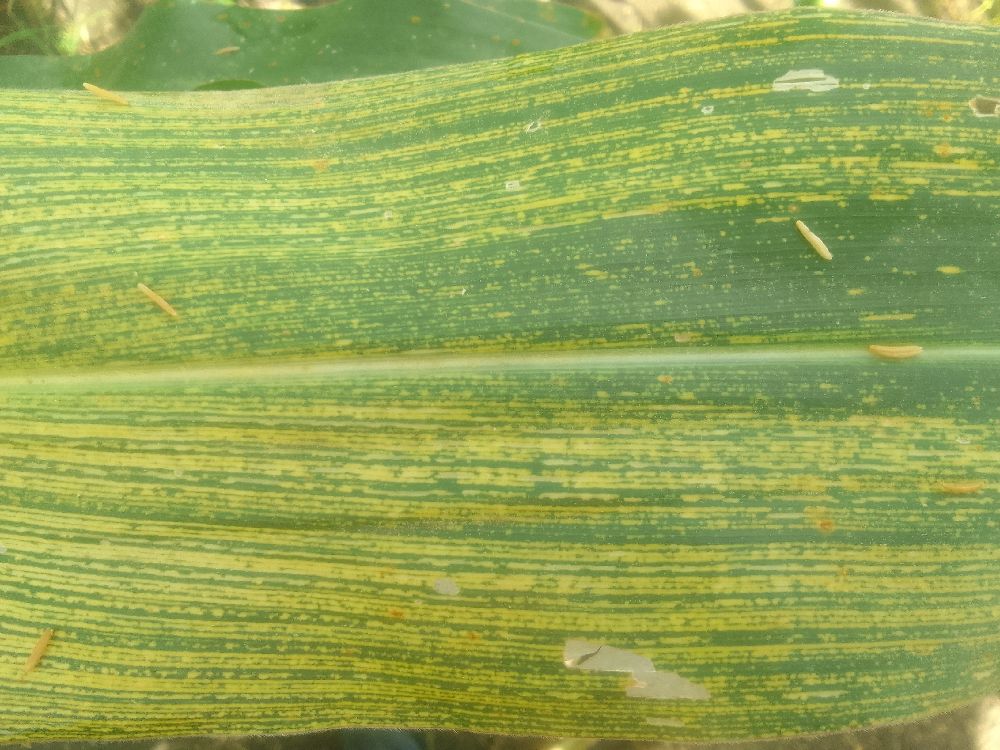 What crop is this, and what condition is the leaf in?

maize, maize streak virus
